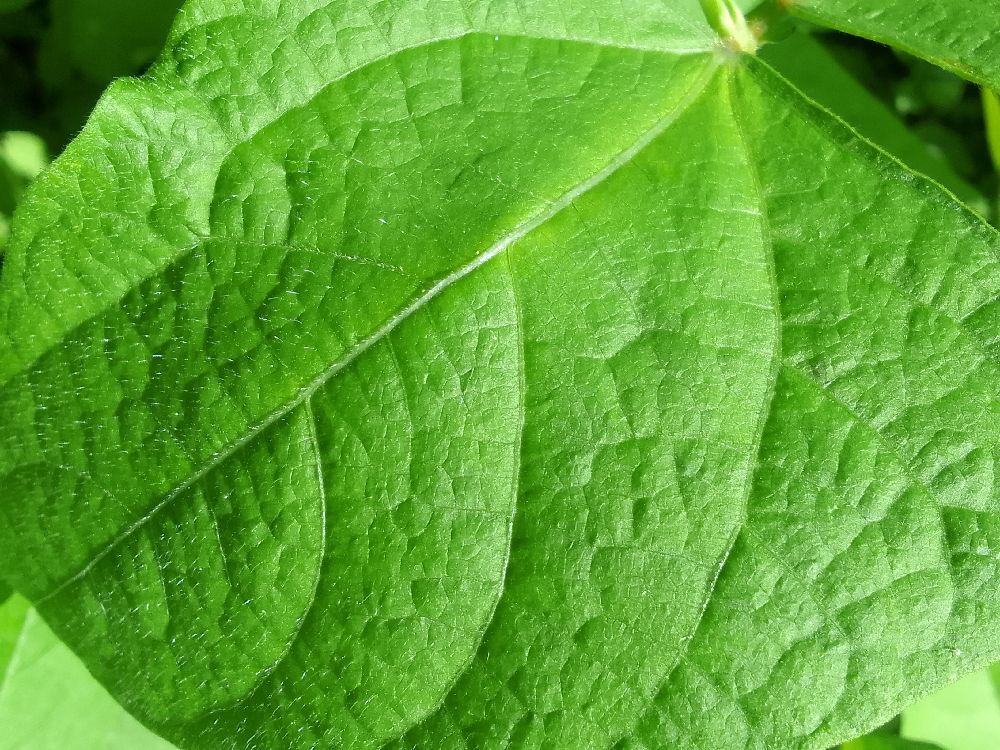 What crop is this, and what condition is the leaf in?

common bean, healthy
